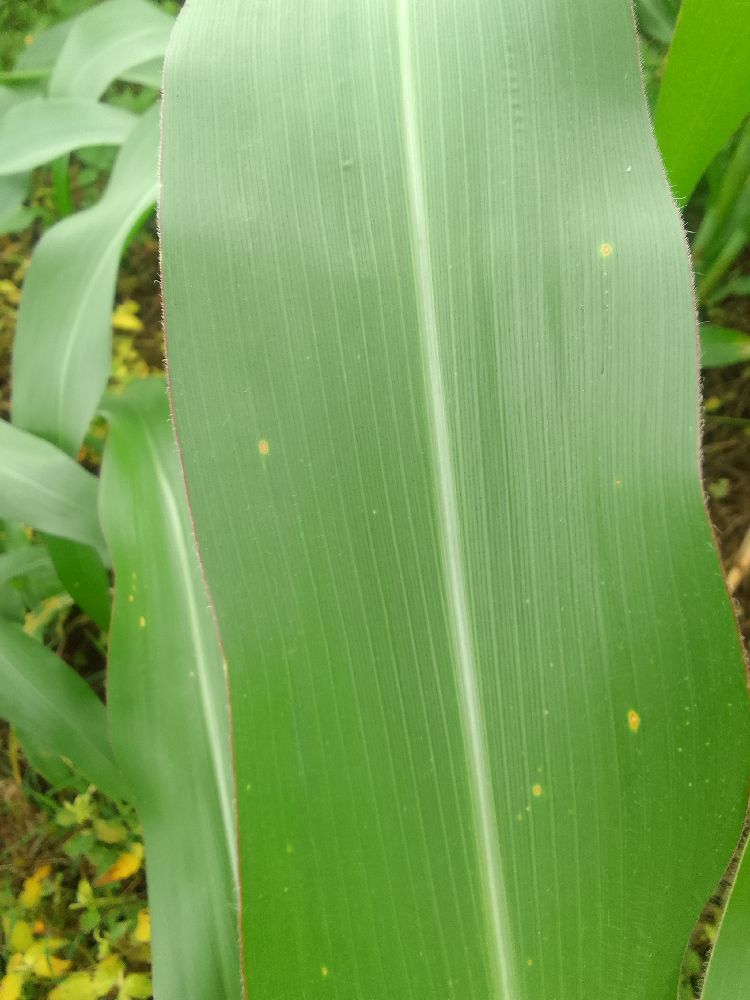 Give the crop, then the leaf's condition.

maize, healthy
